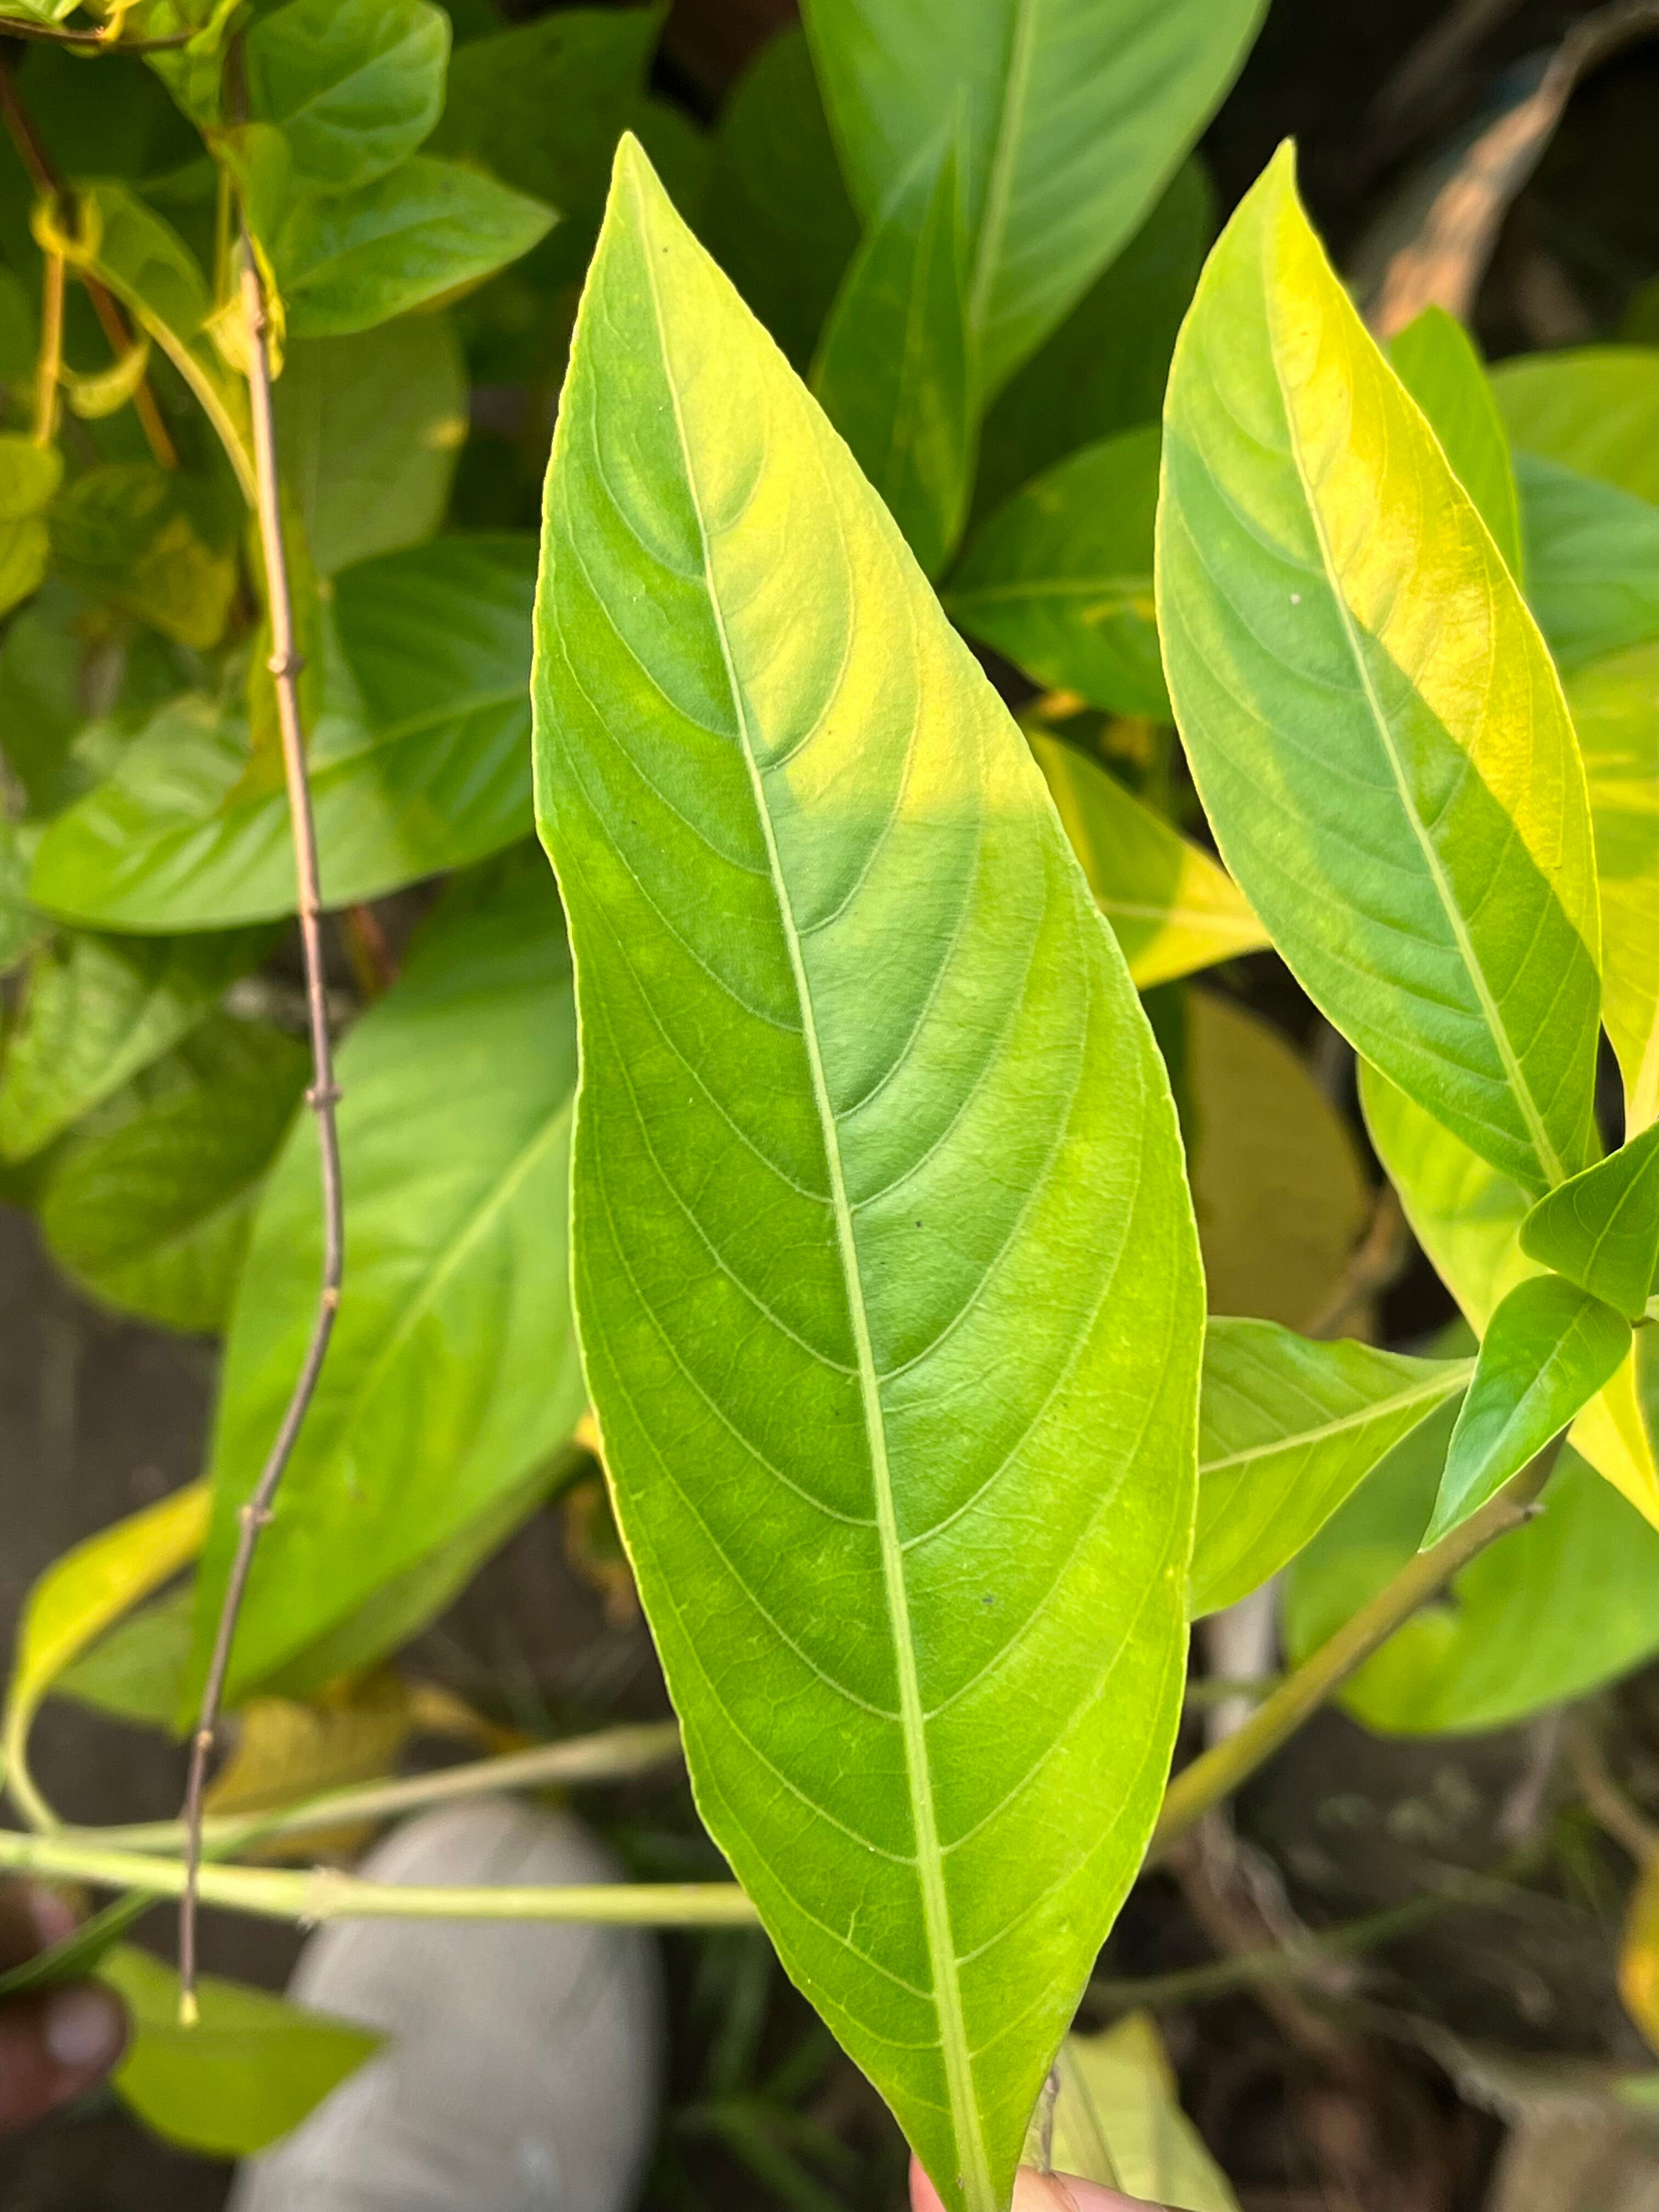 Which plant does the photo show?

vasaka
